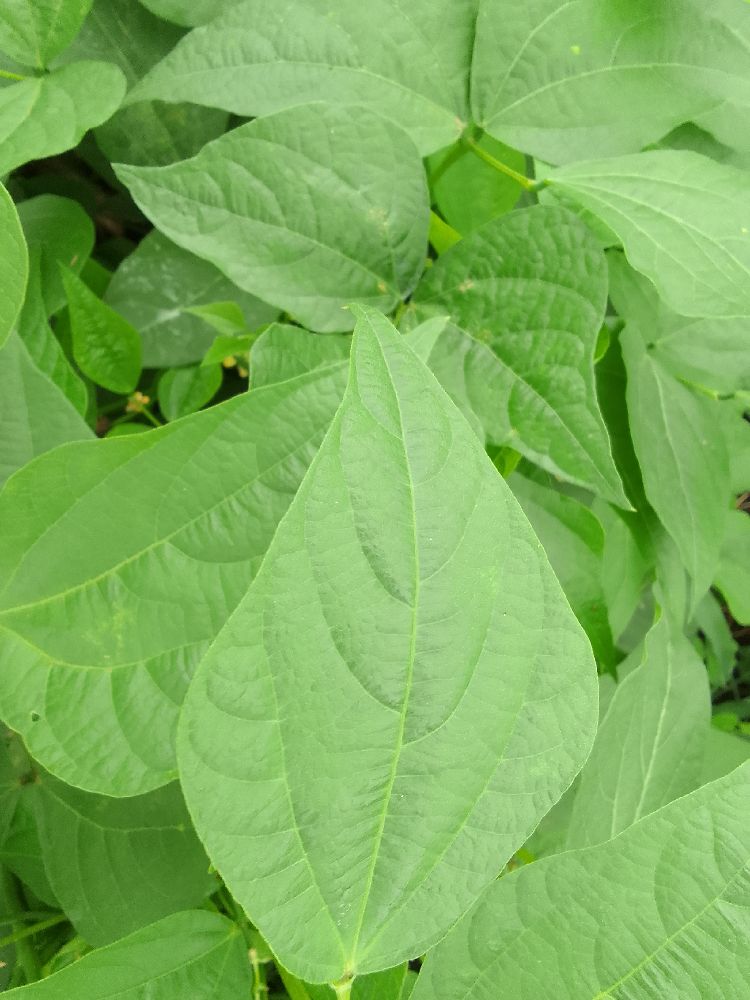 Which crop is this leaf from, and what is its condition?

common bean, healthy
